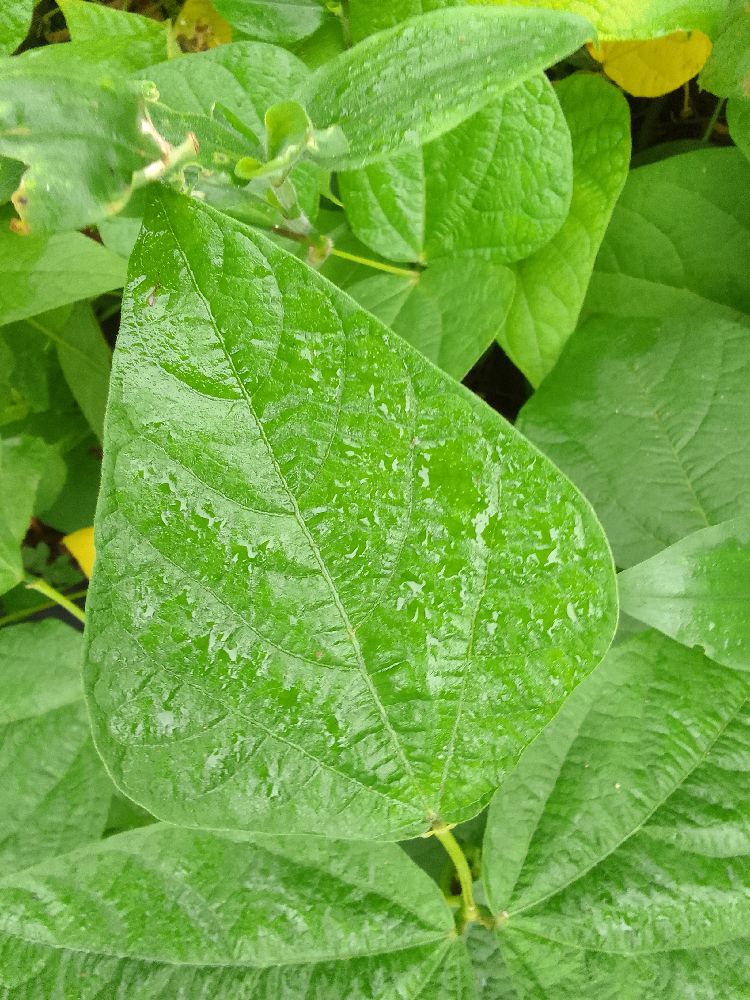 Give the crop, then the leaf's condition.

common bean, healthy
